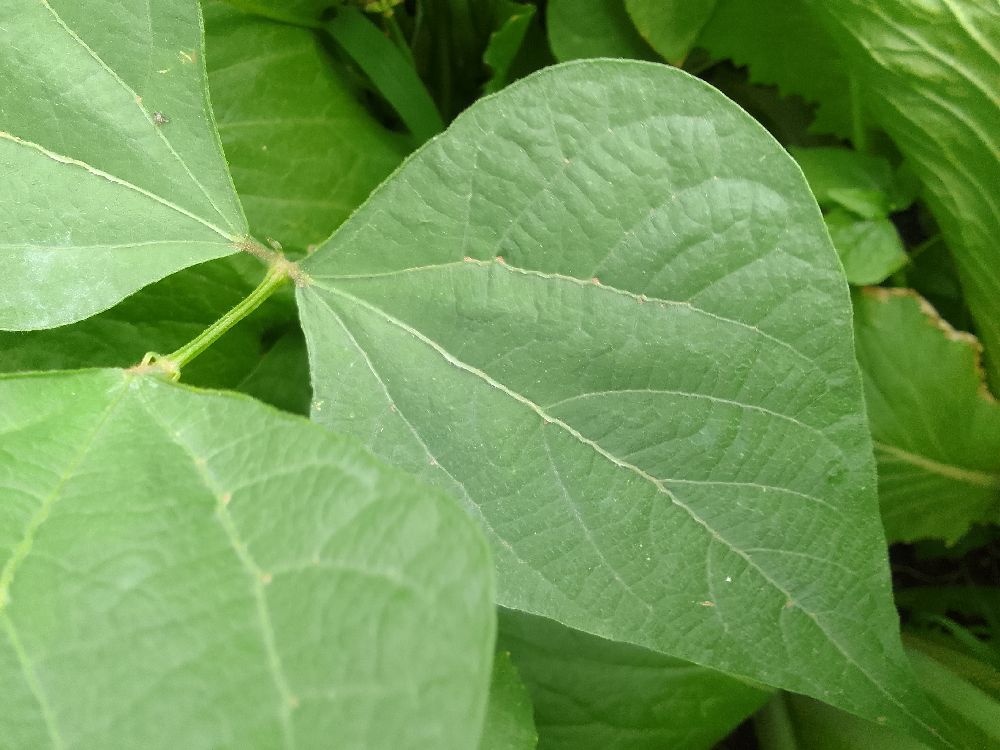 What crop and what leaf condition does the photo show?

common bean, healthy
